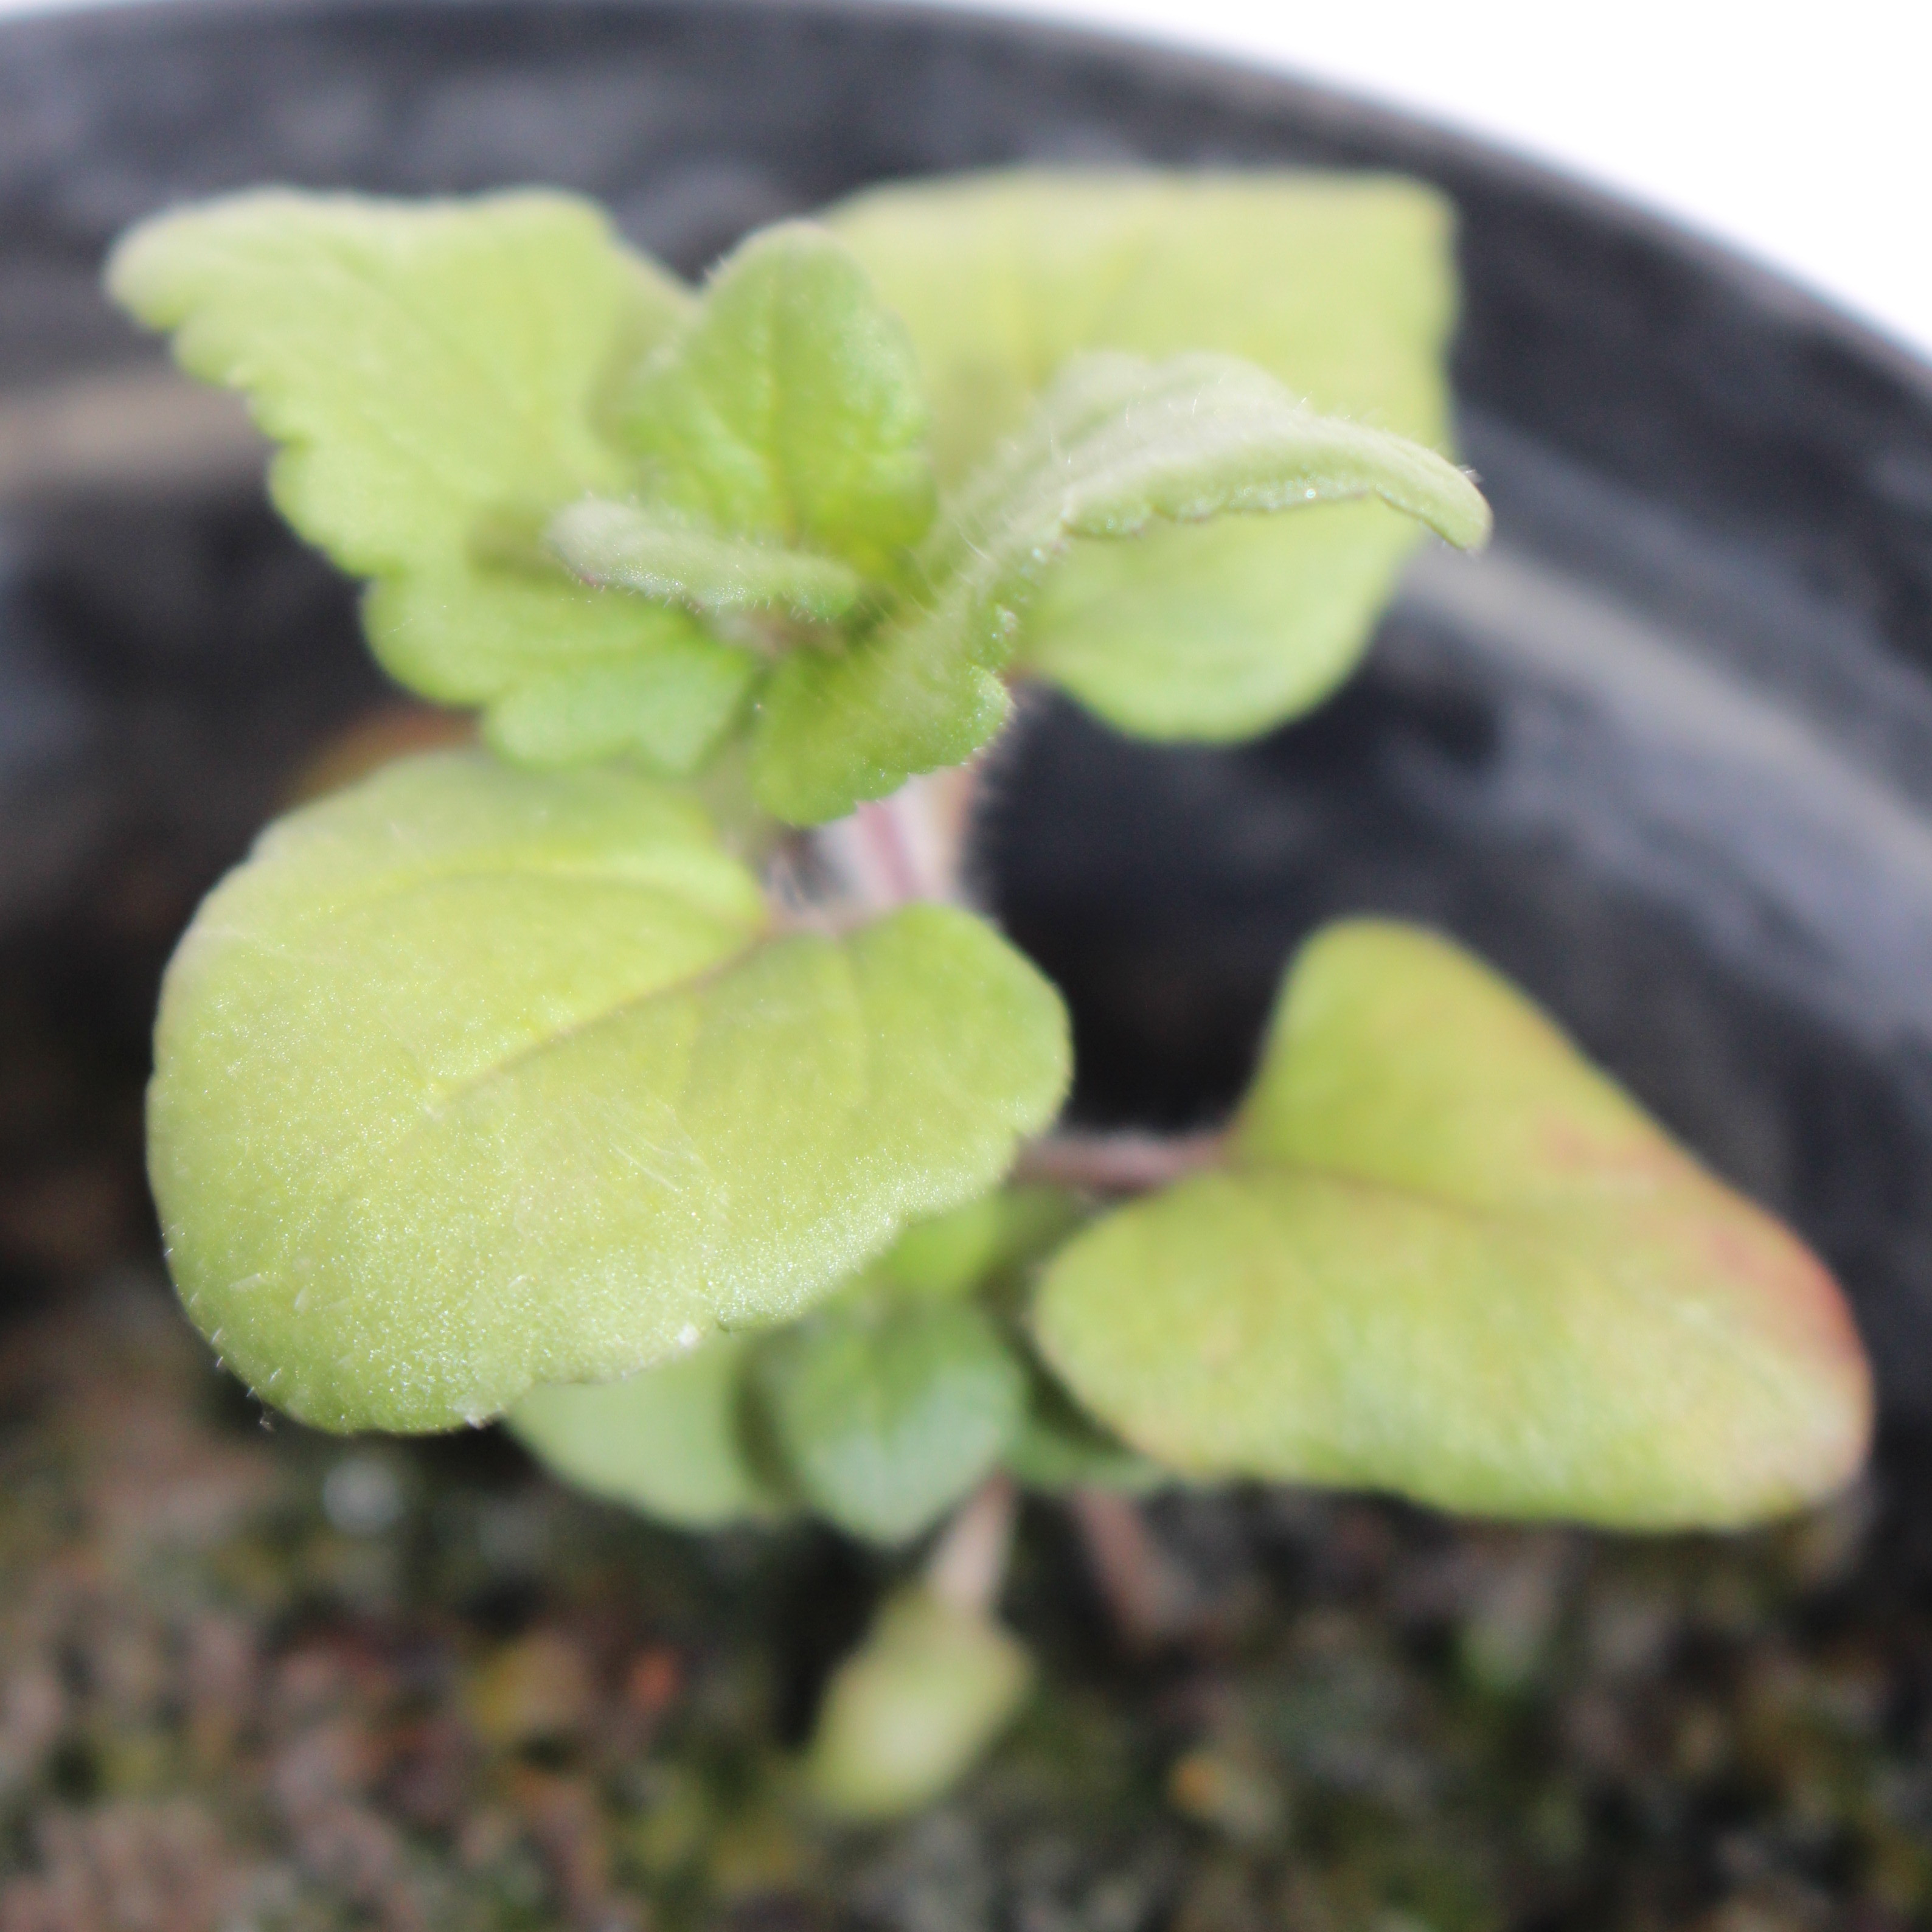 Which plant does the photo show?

Veronica persica
